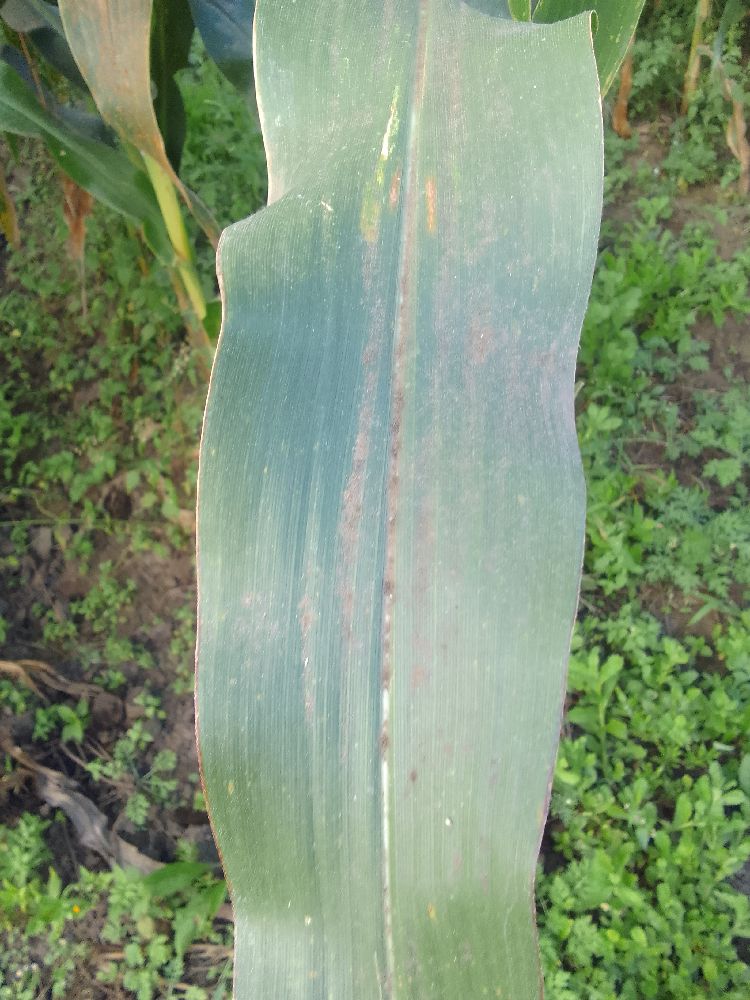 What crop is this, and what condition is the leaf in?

maize, healthy
